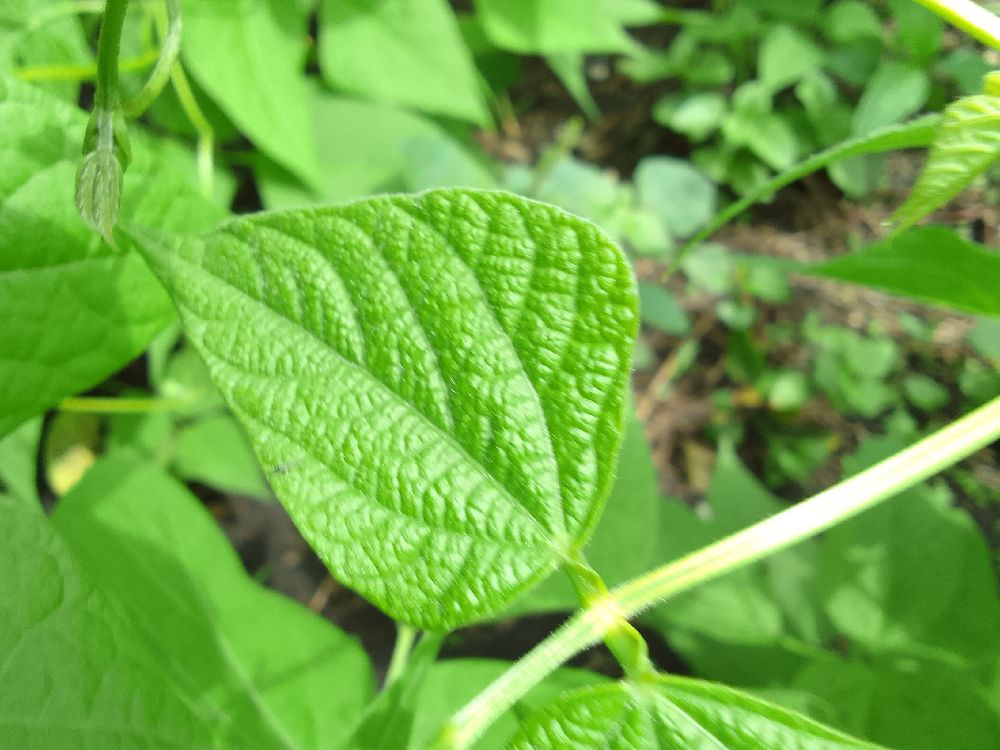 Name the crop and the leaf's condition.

common bean, healthy
